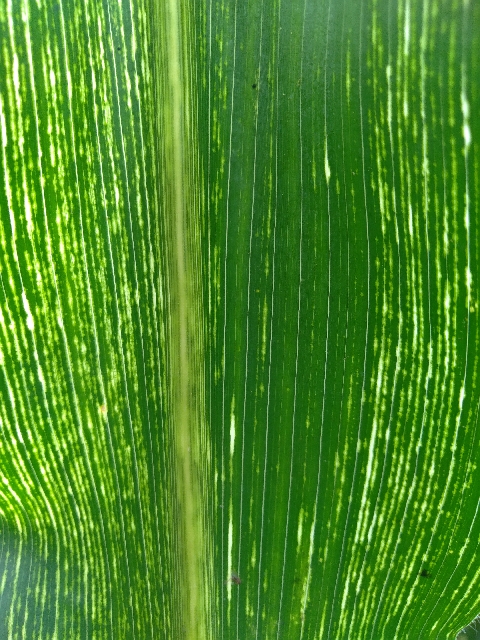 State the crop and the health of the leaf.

maize, maize streak virus
